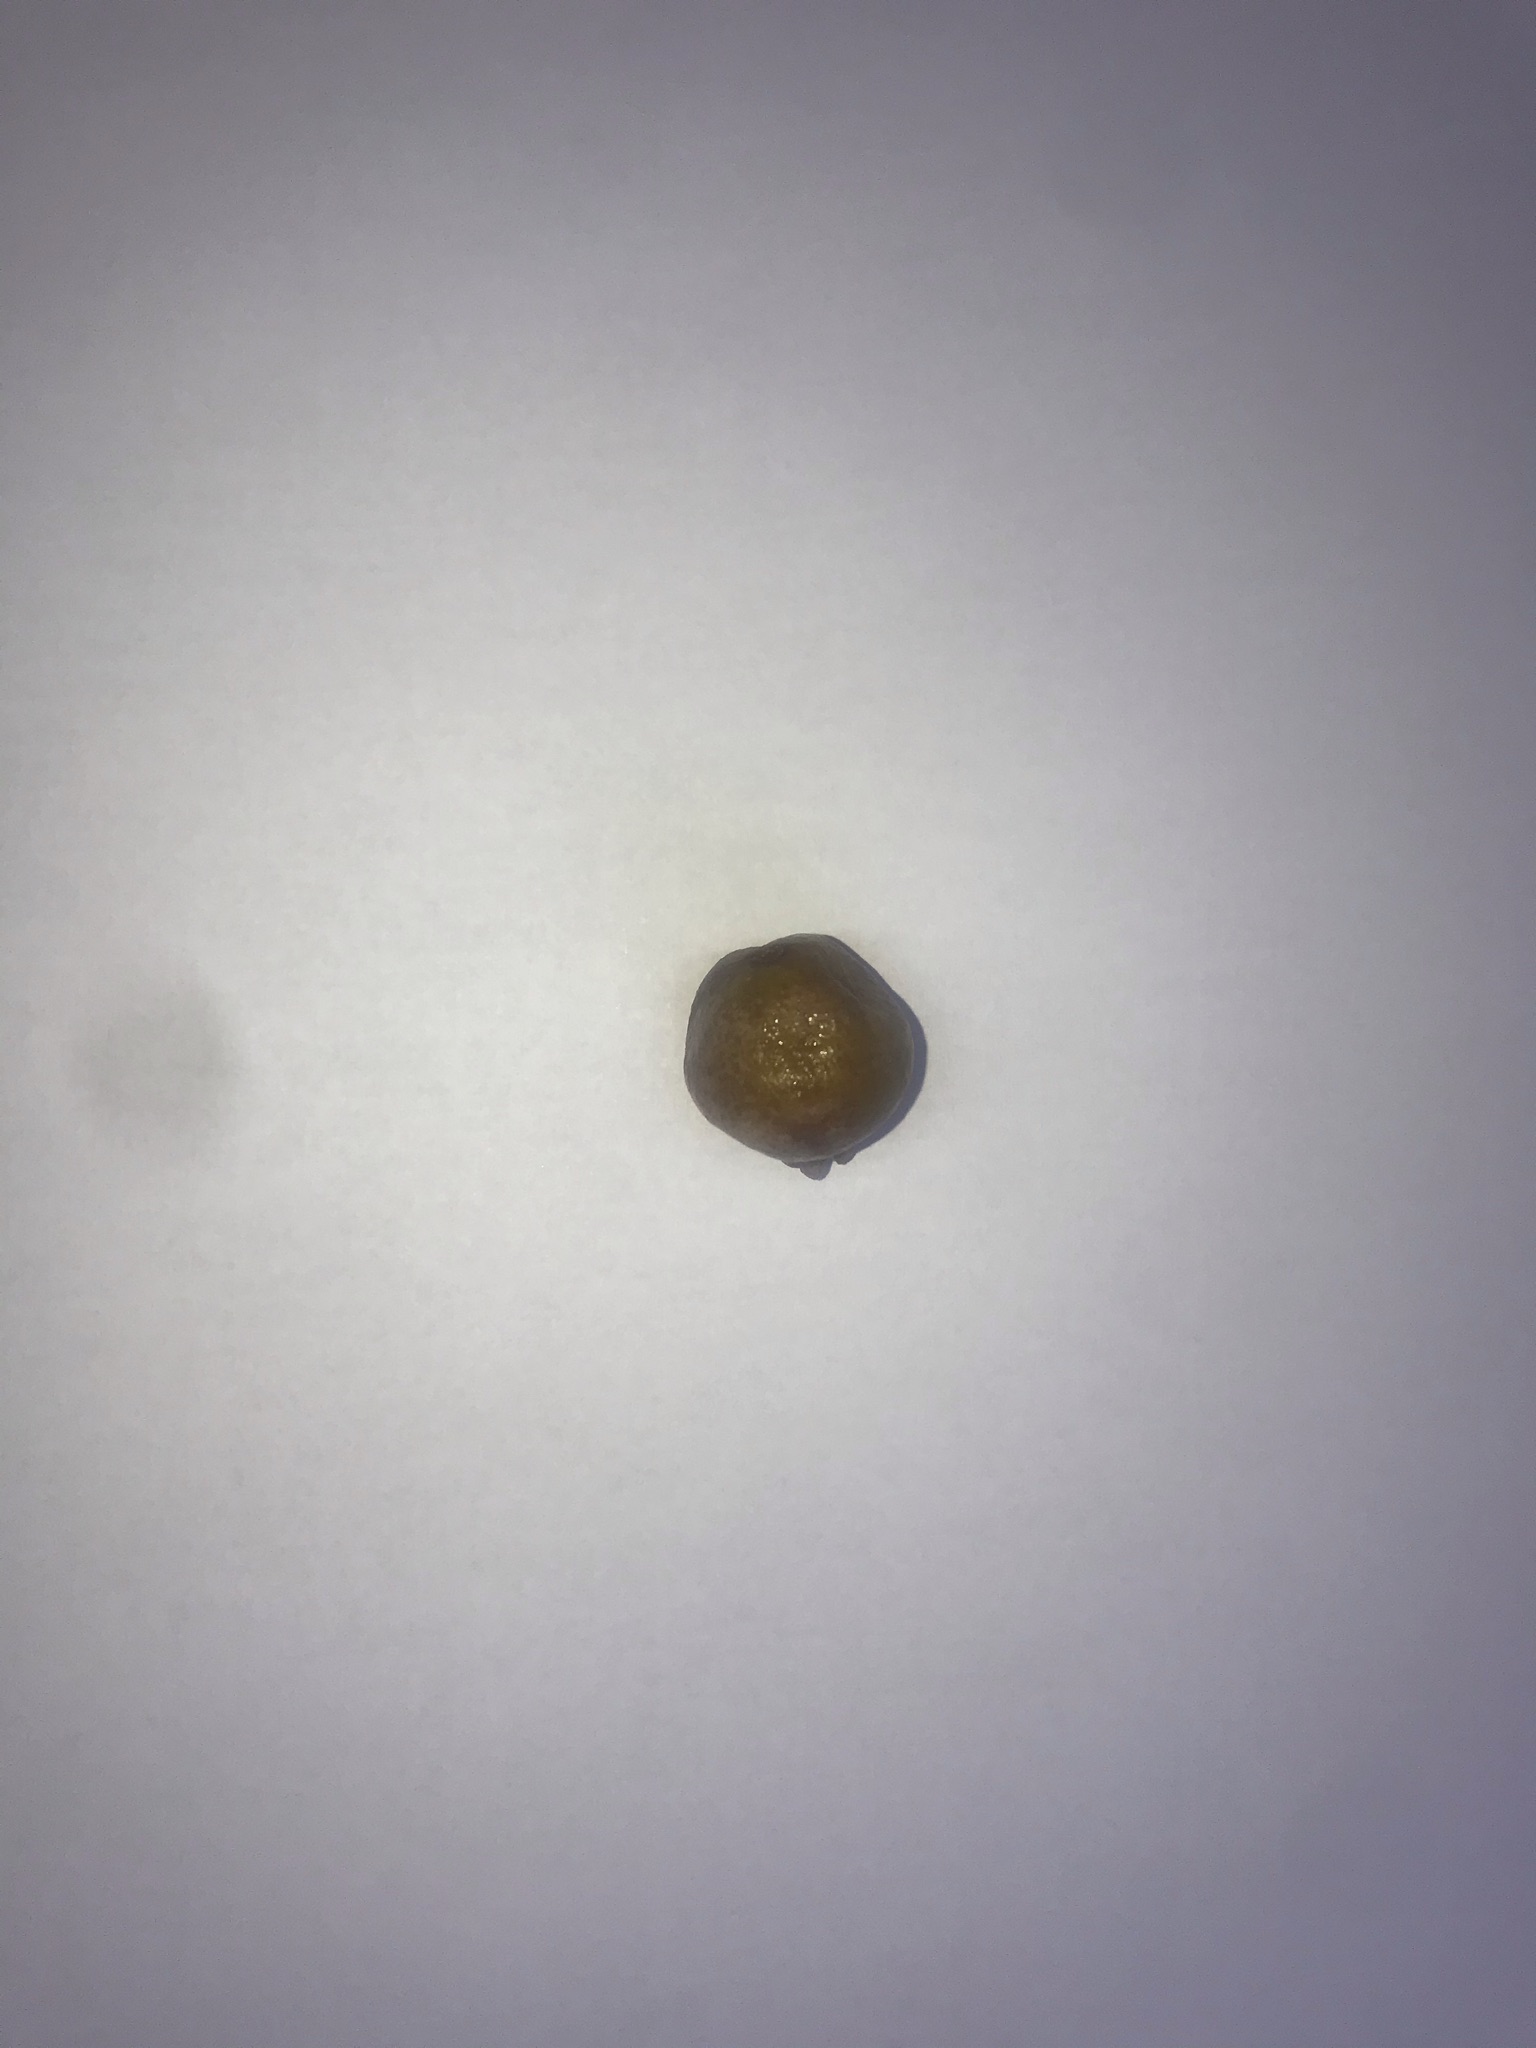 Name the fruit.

gabiroba
